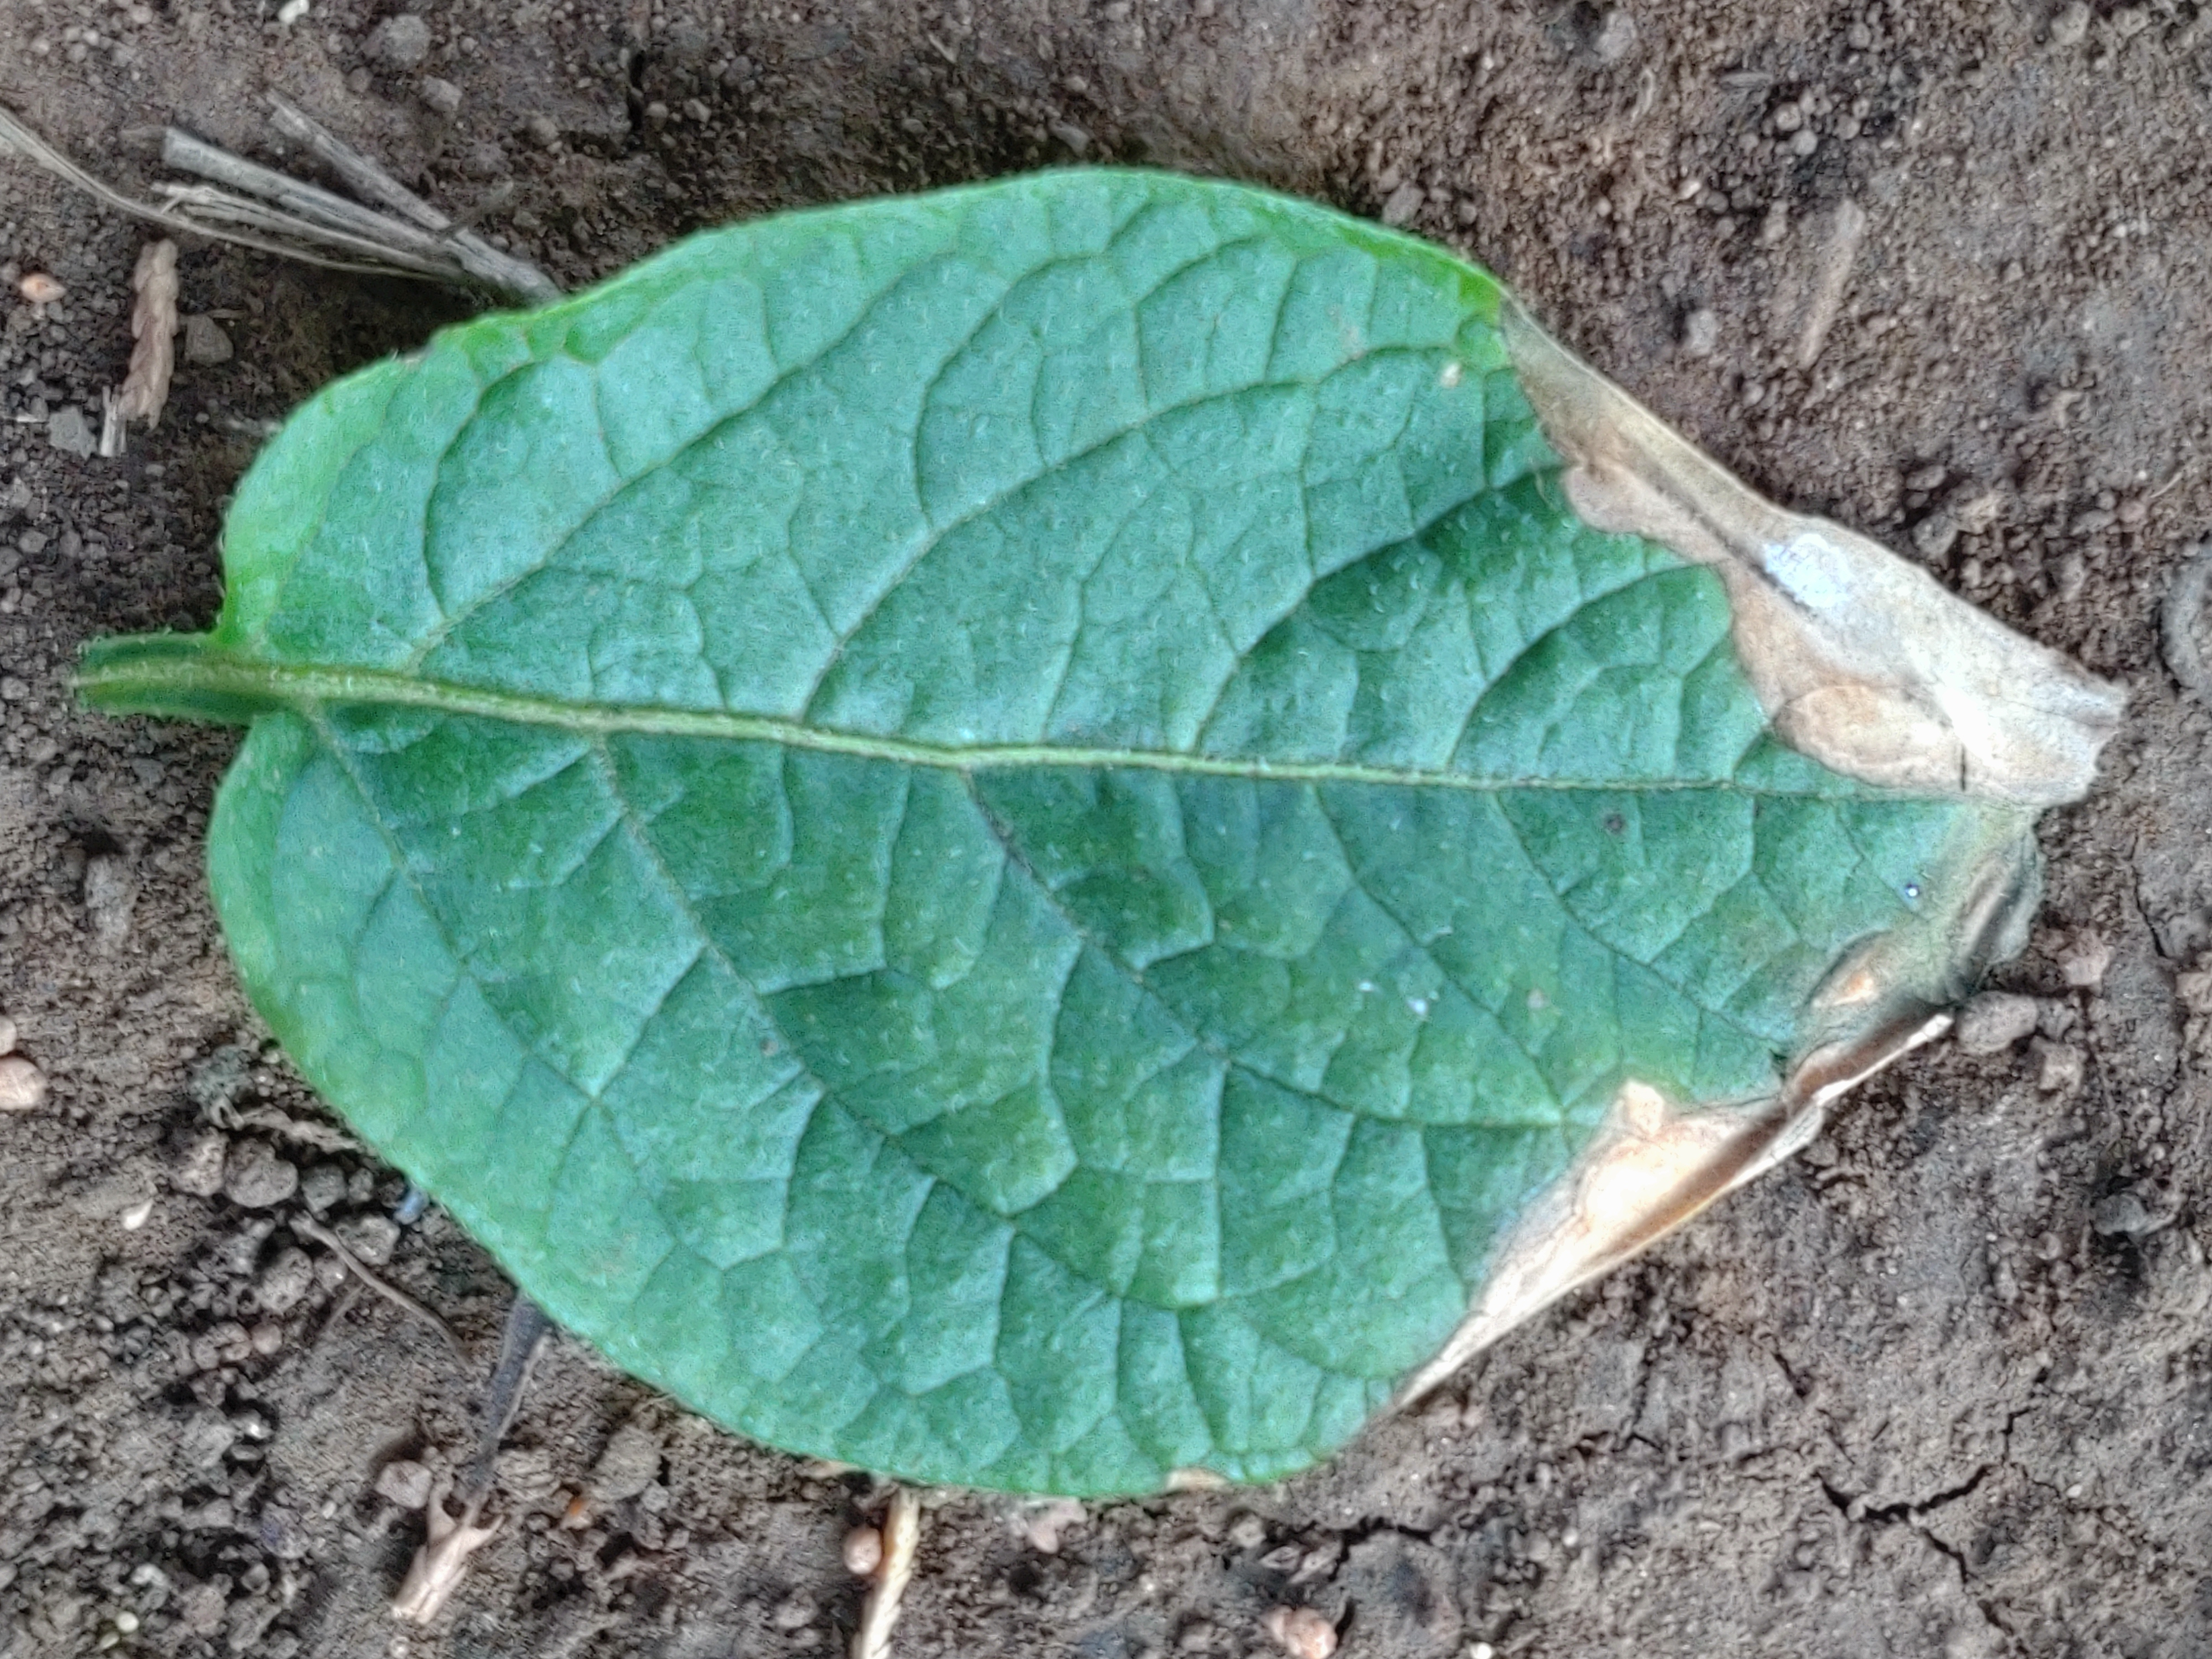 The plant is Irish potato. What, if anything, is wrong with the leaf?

early blight
